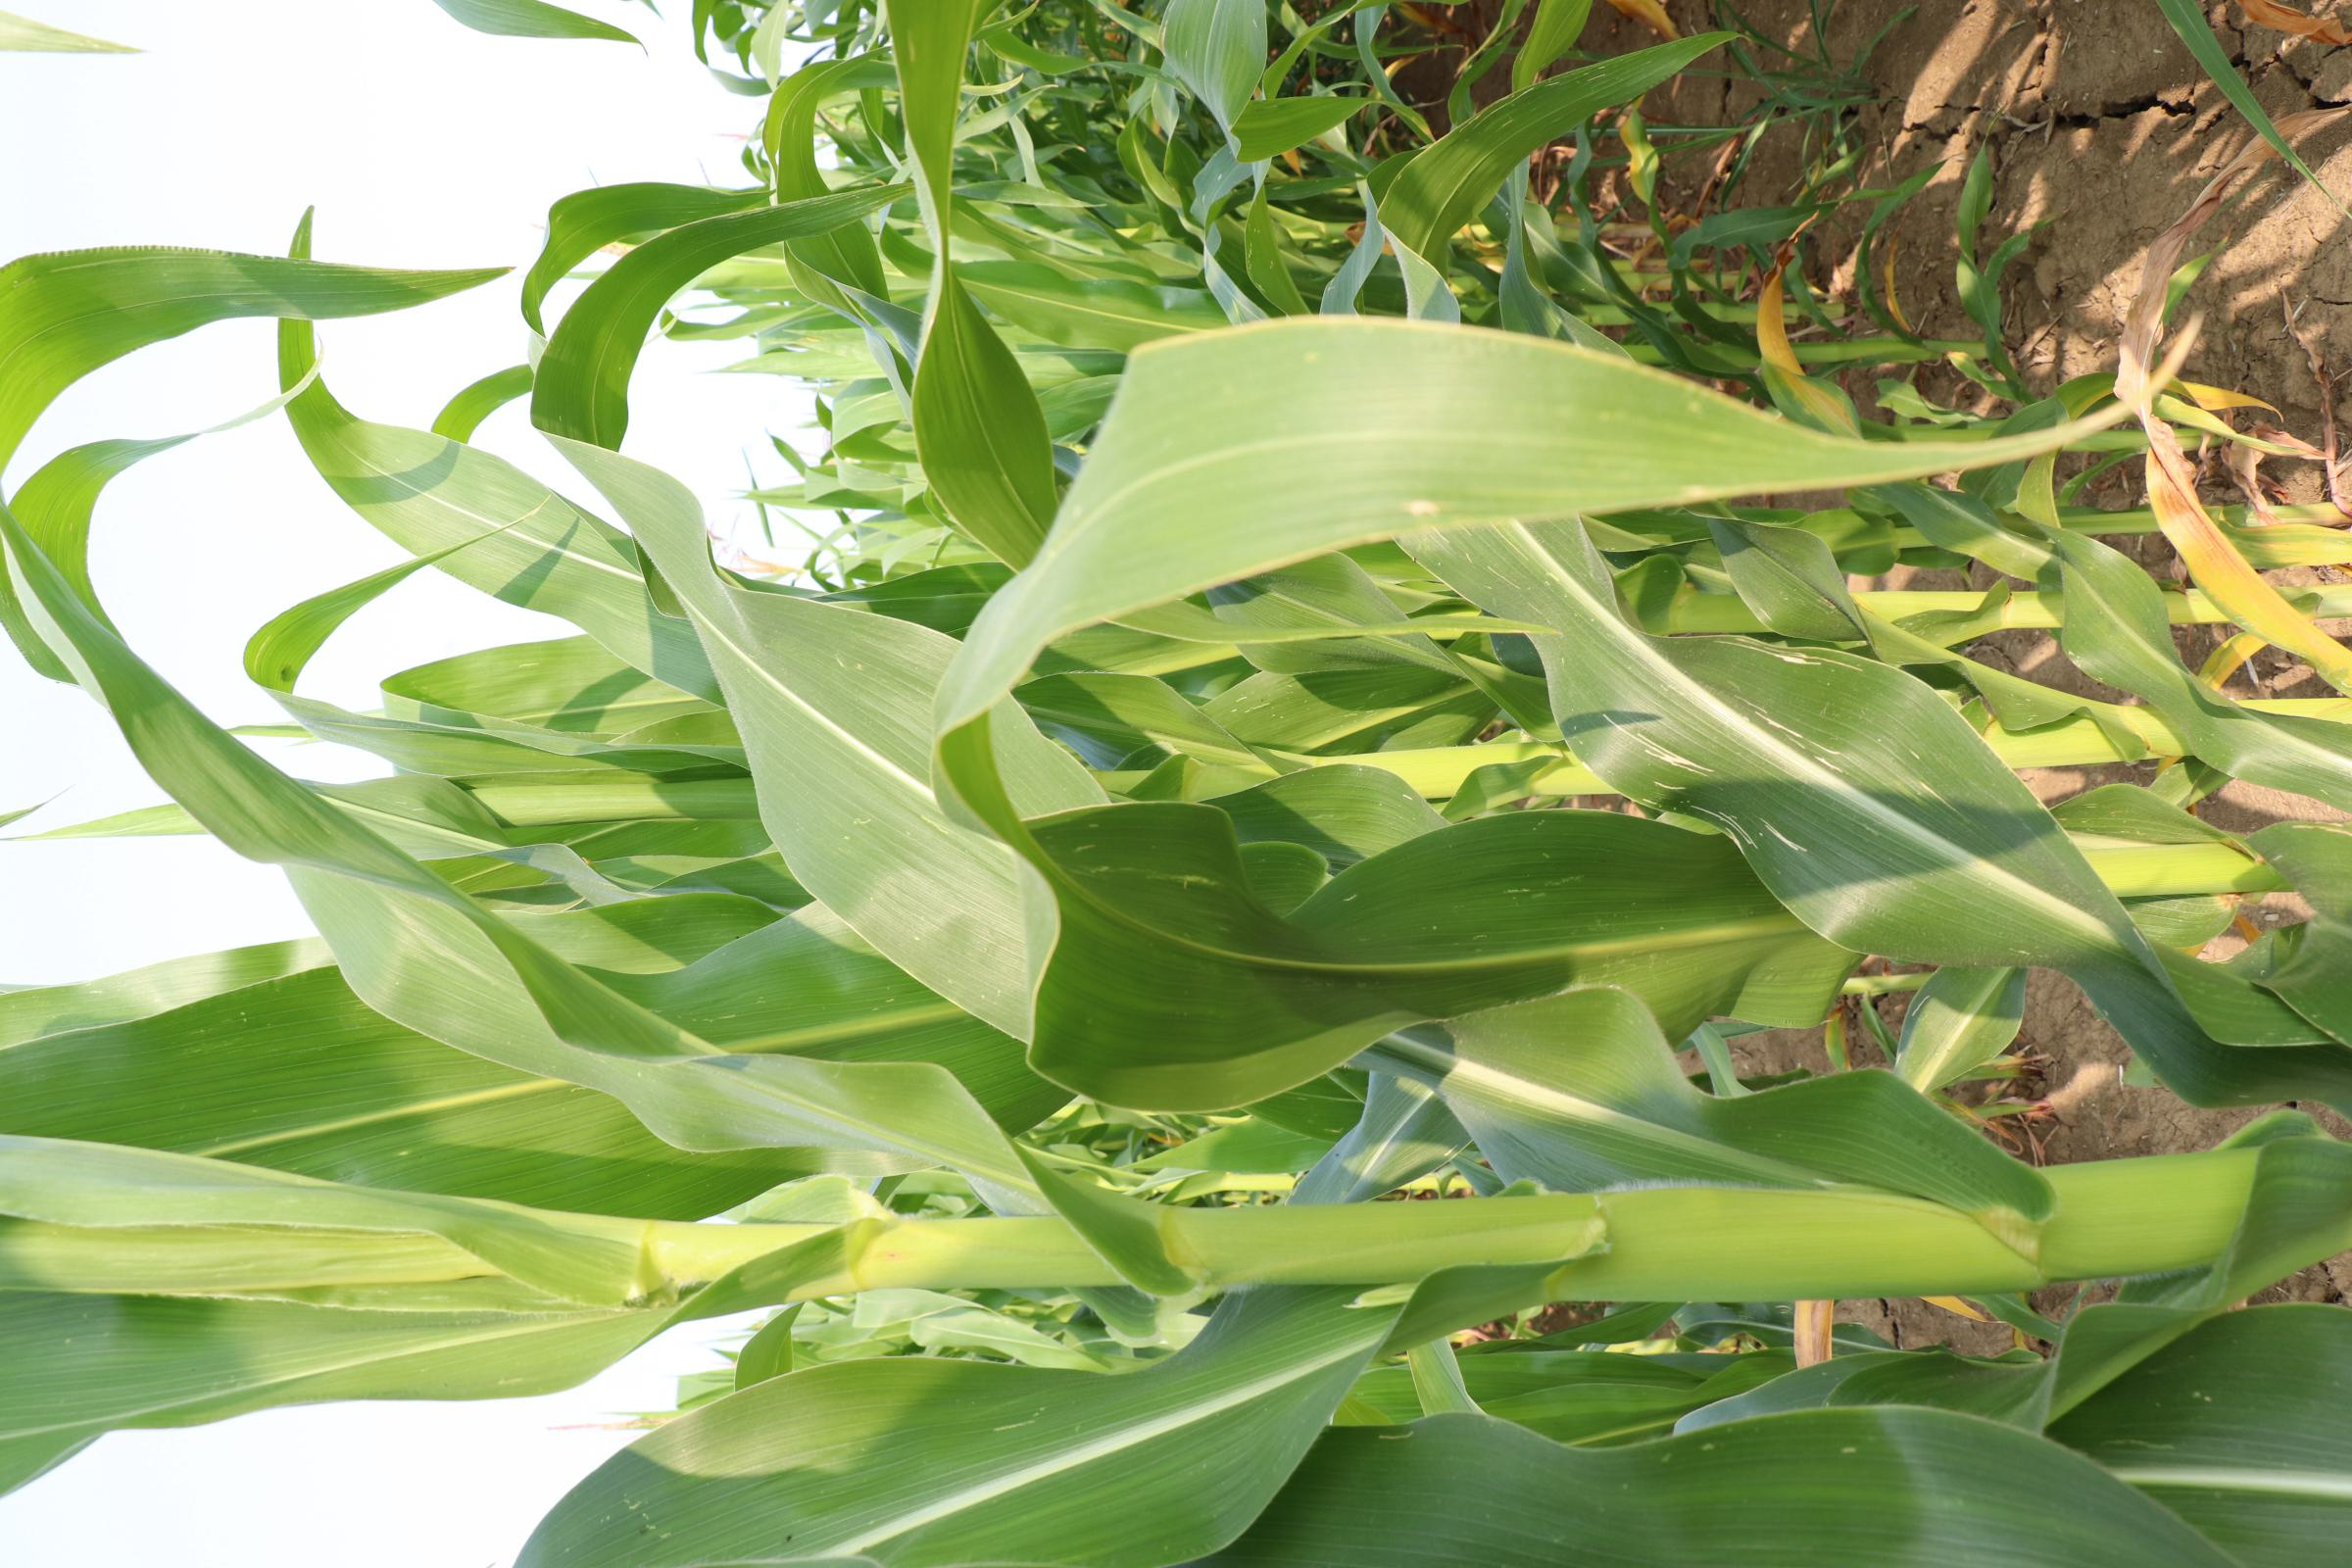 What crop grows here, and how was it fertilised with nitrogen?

maize, no added nitrogen
